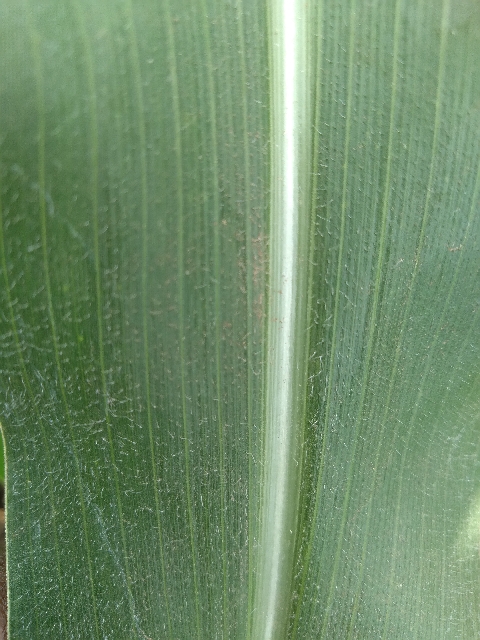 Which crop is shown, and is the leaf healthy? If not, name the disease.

maize, healthy
